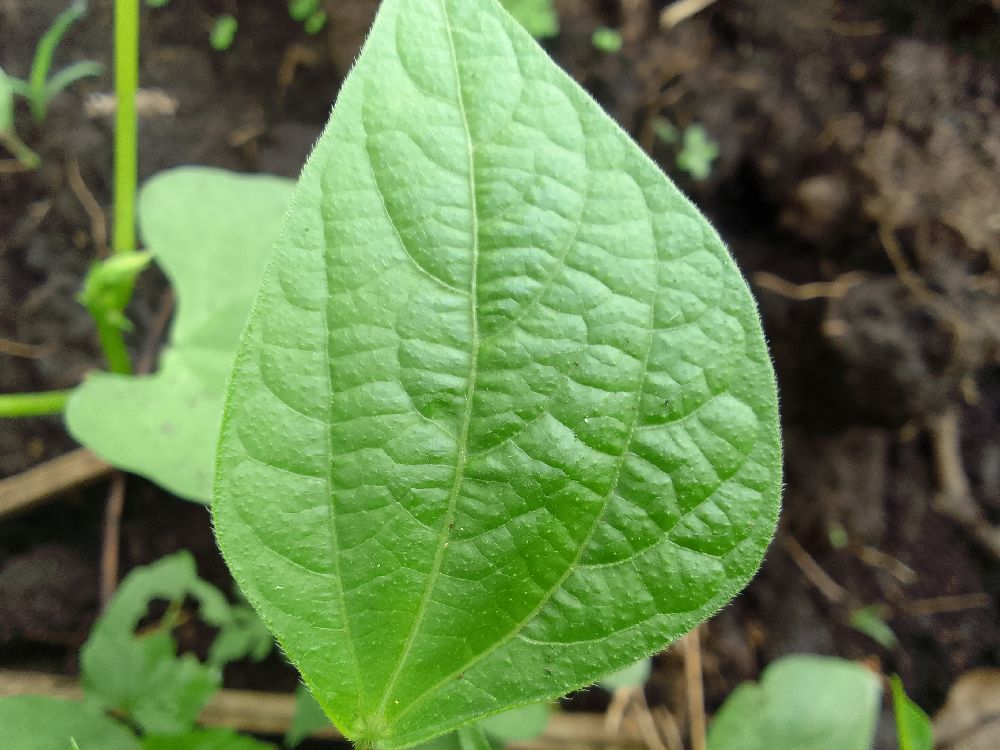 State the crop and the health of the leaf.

common bean, healthy
